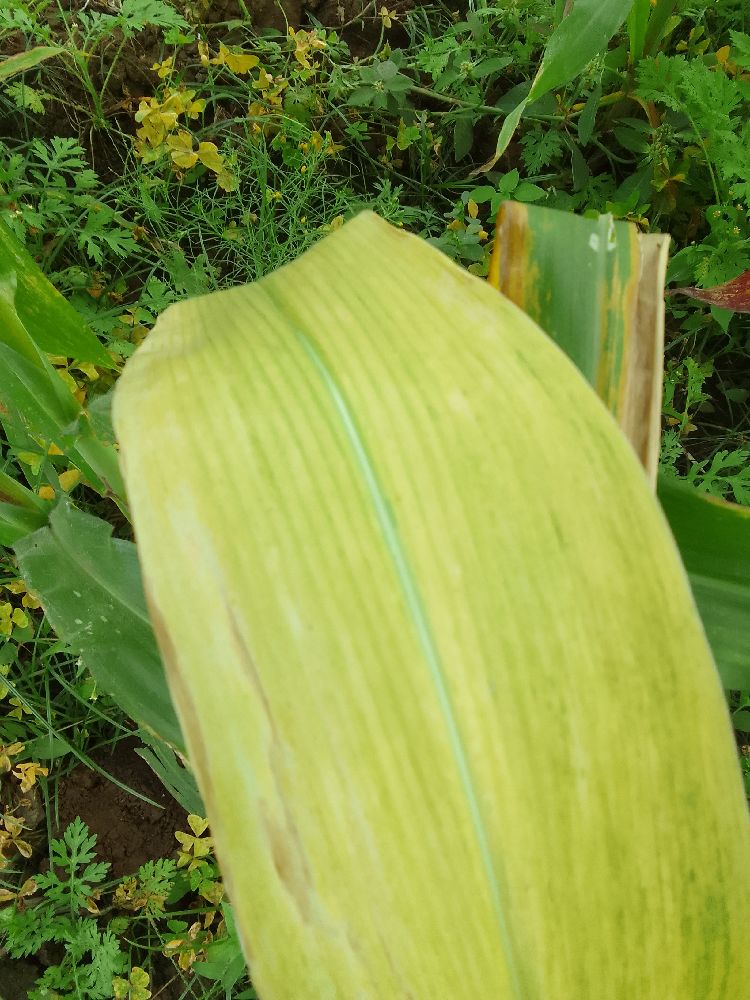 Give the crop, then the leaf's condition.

maize, maize lethal necrosis
